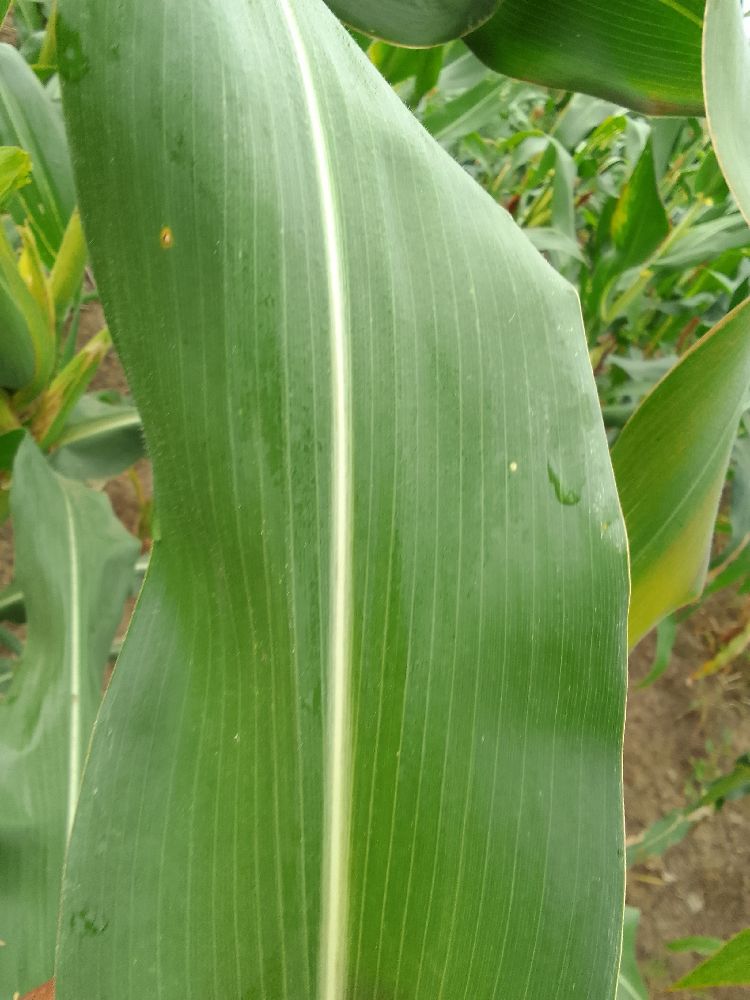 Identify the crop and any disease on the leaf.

maize, healthy
